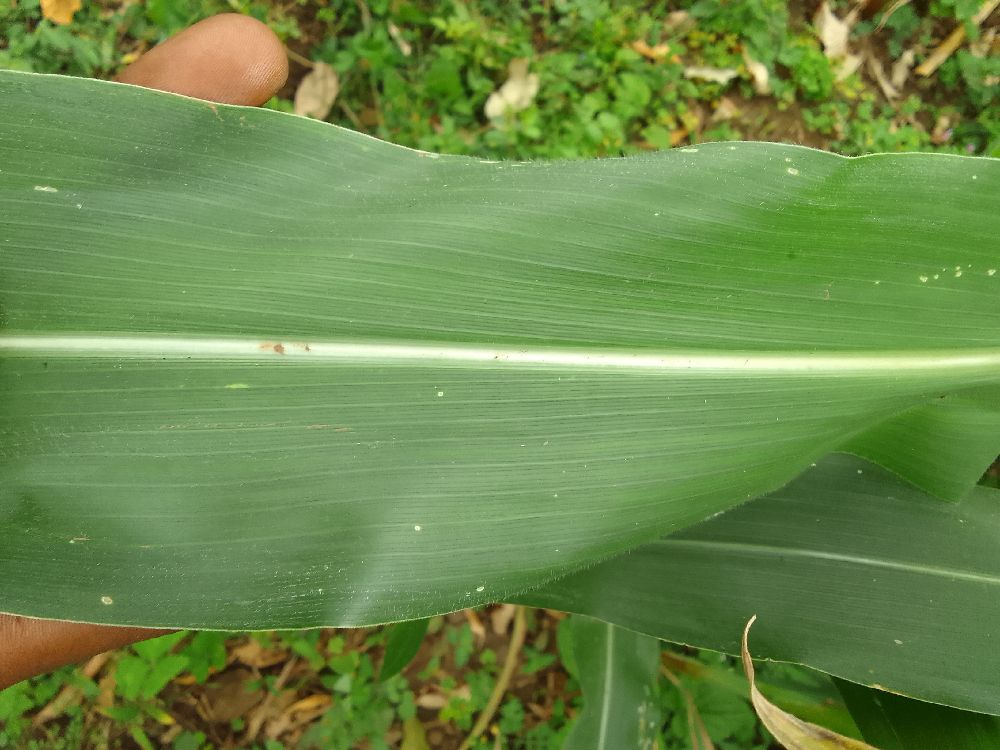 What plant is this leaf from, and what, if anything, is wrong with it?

maize, healthy
